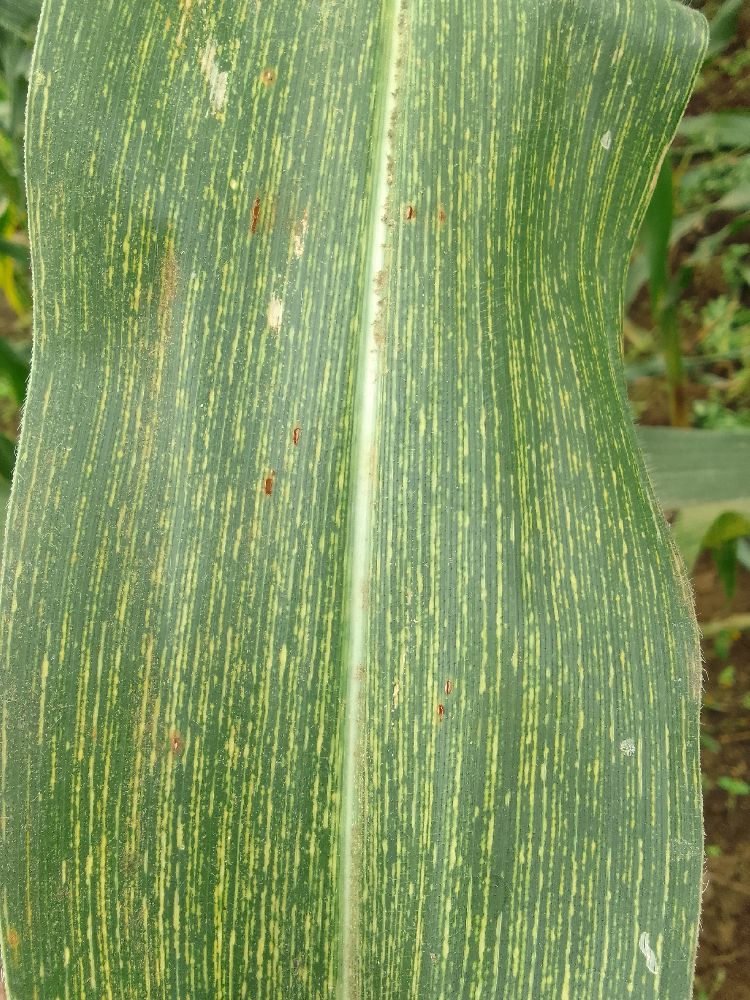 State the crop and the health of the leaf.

maize, maize streak virus
